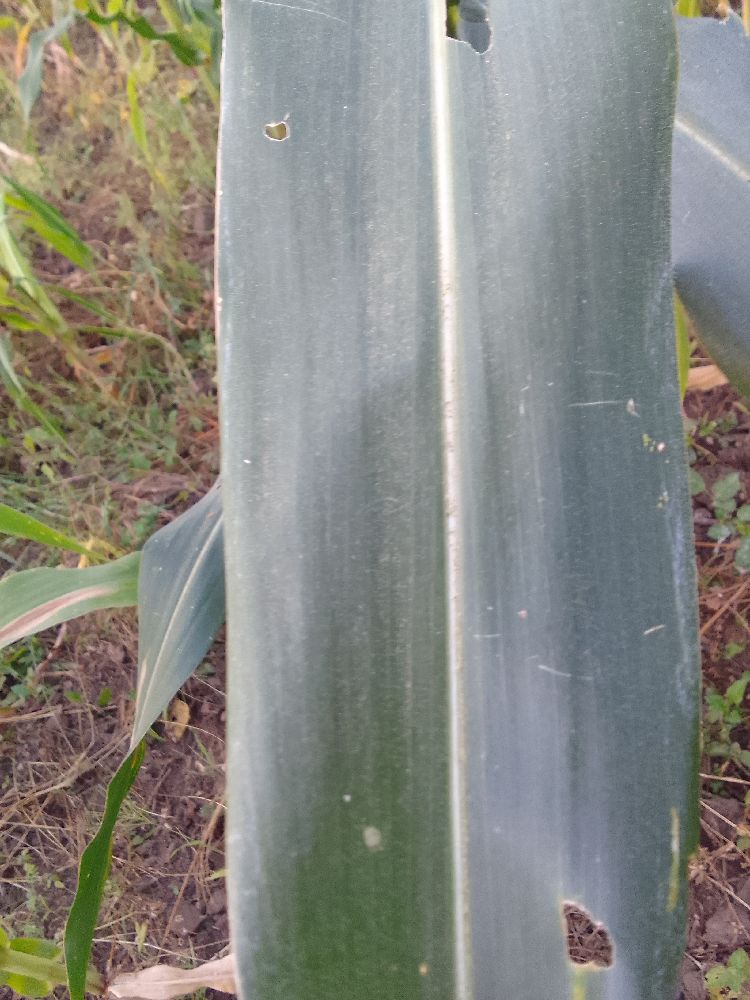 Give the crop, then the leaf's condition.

maize, healthy
